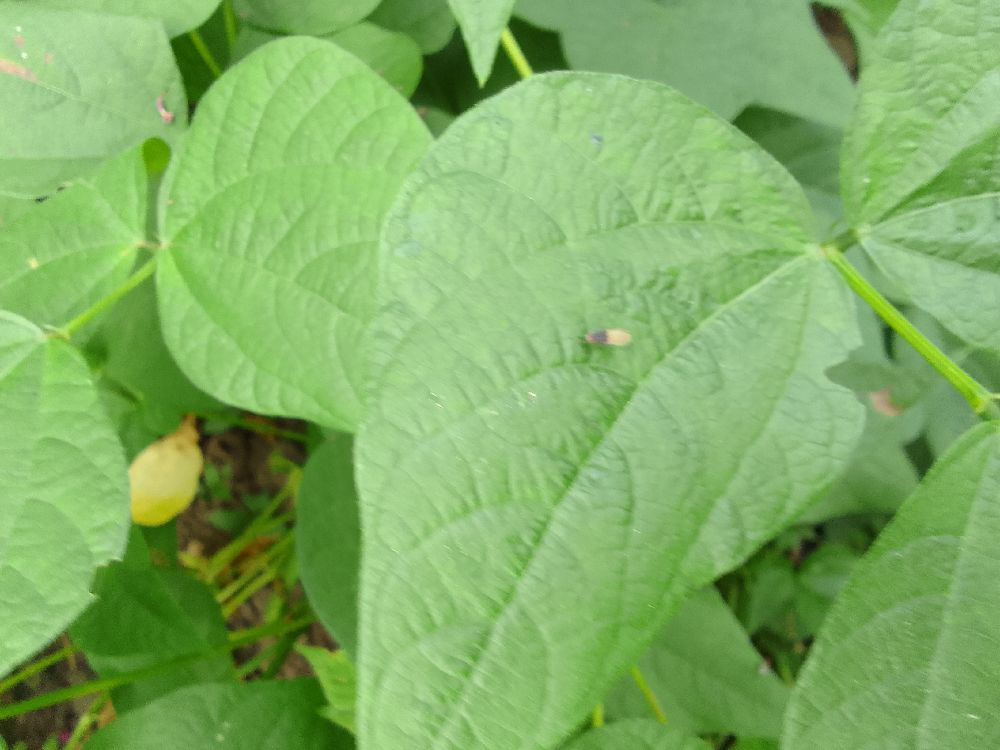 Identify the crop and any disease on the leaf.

common bean, healthy
